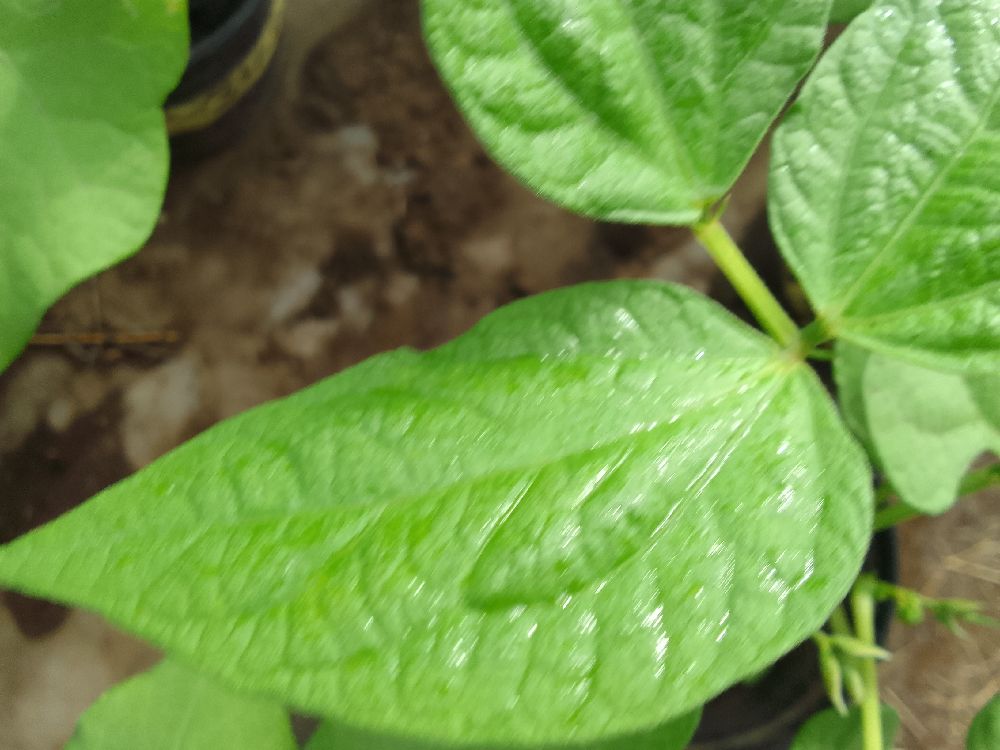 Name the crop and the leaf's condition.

common bean, healthy
